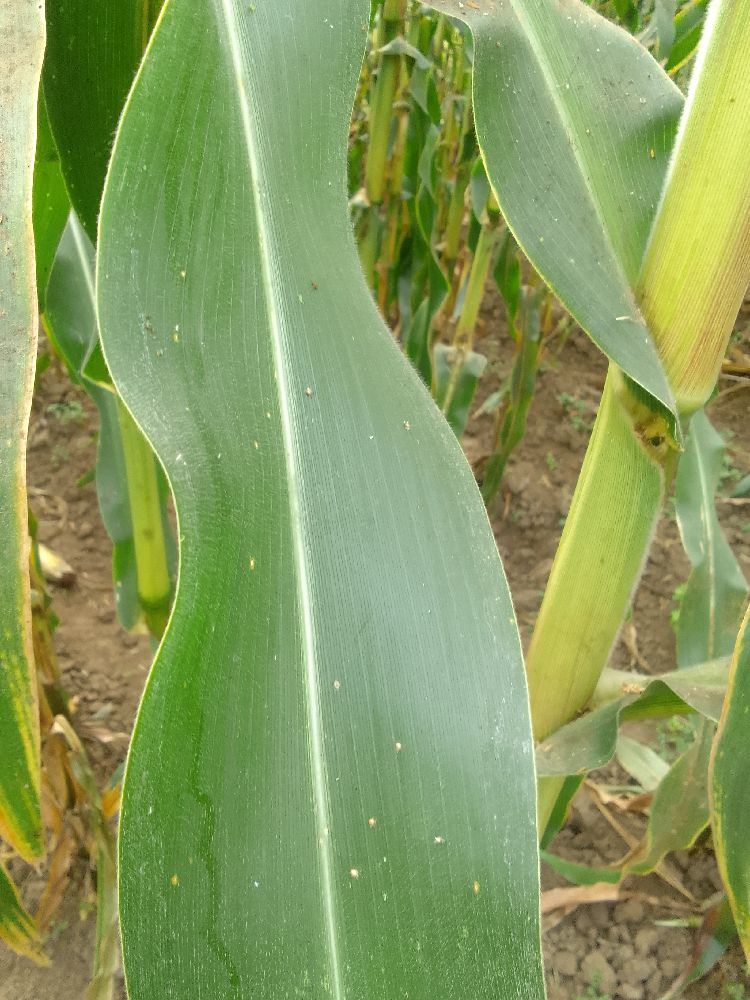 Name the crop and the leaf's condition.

maize, healthy
